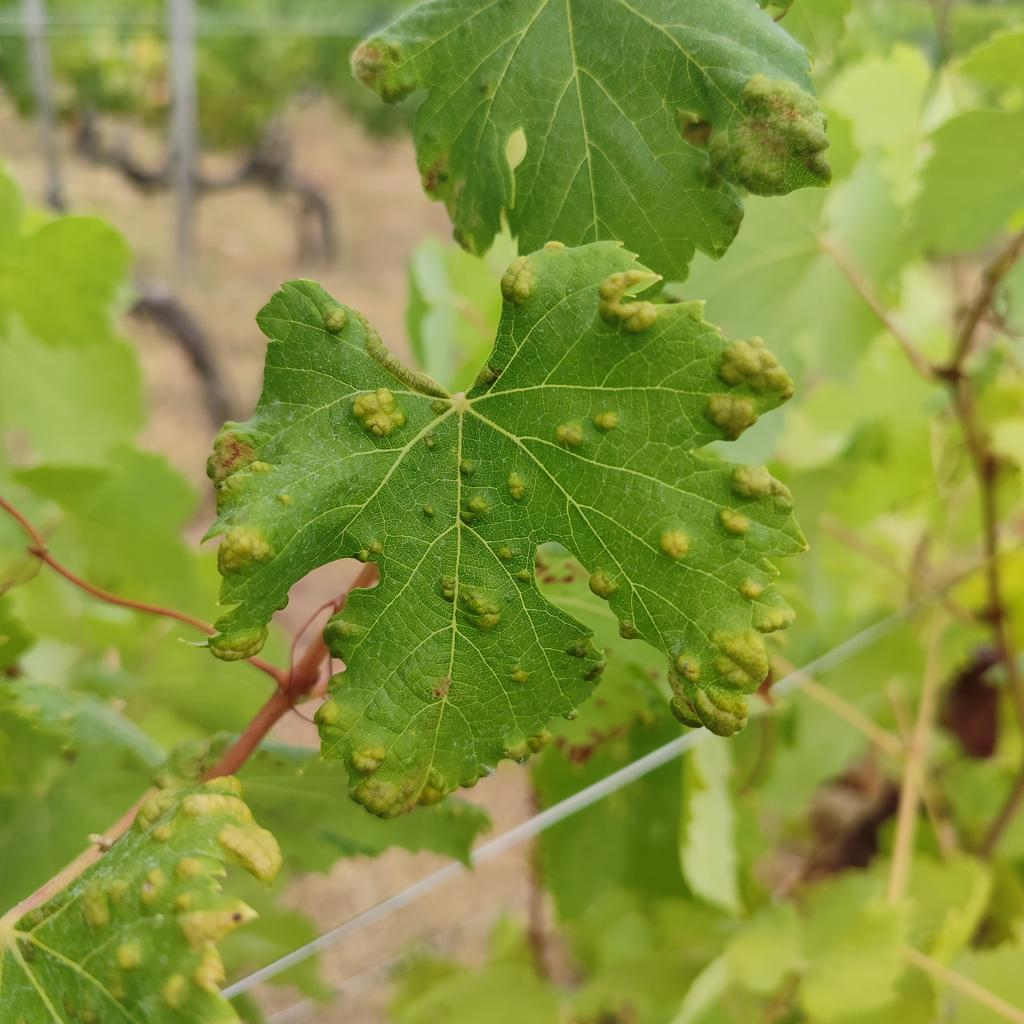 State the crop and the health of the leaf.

grapevine, erineum mite
